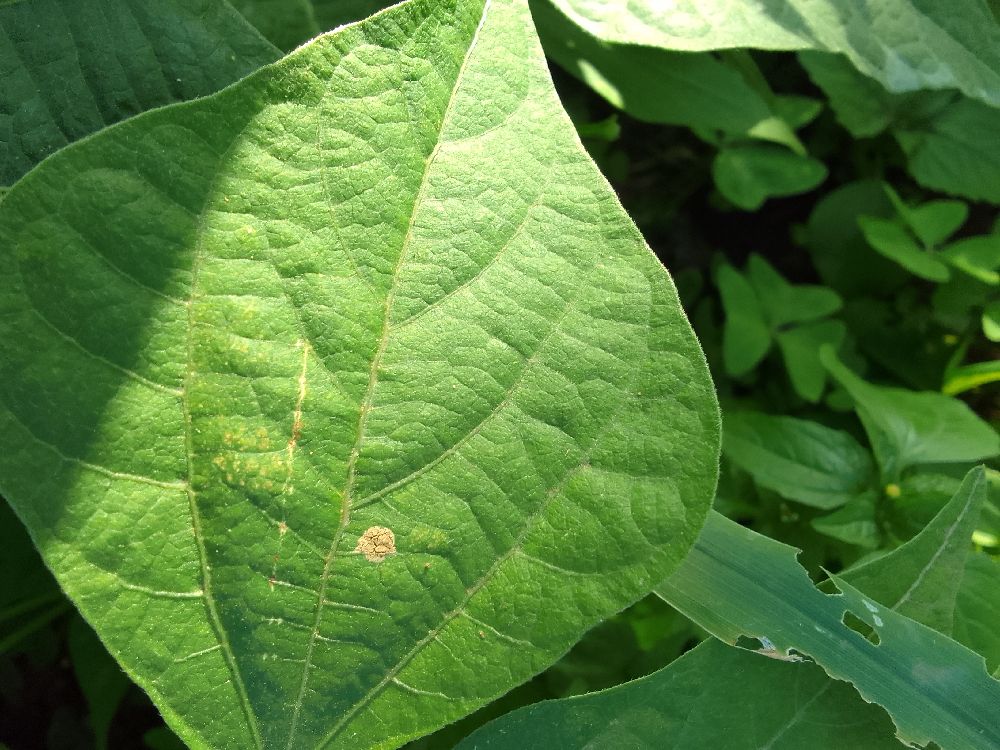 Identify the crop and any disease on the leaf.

common bean, healthy
